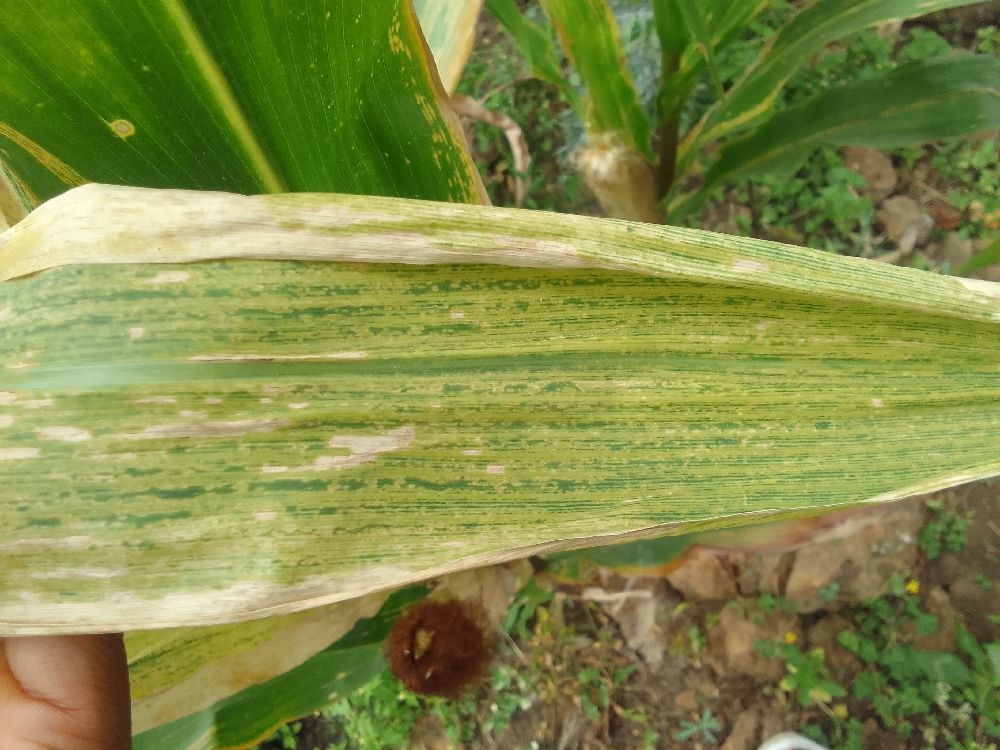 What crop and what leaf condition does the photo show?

maize, maize lethal necrosis
